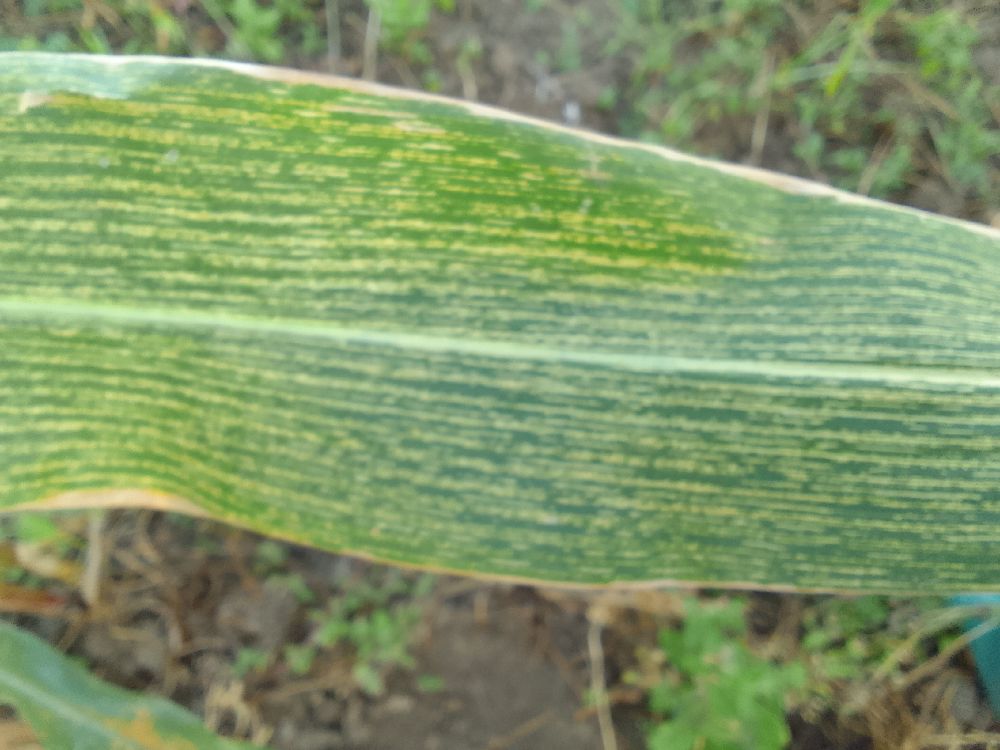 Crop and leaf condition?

maize, maize streak virus
